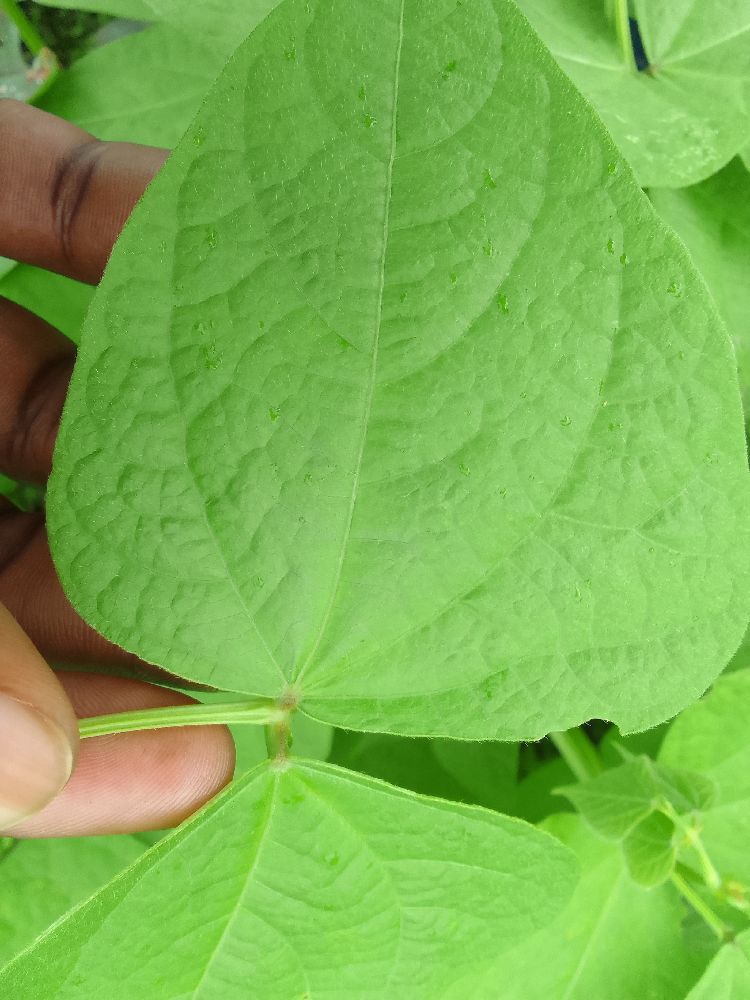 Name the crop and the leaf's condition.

common bean, healthy
